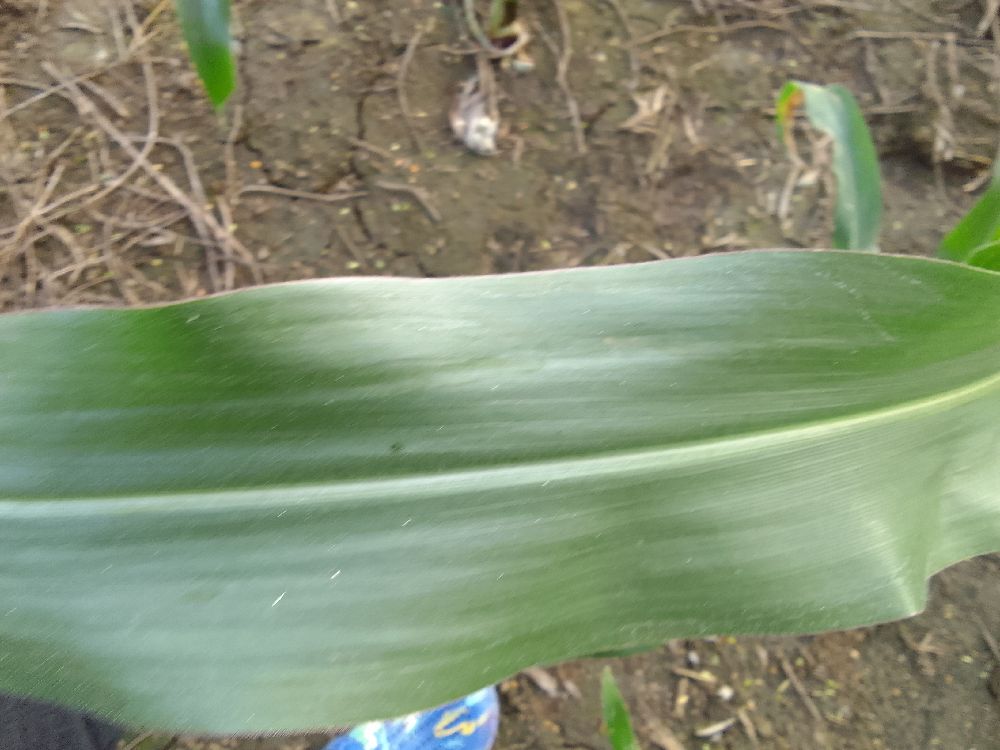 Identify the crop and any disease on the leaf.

maize, healthy
